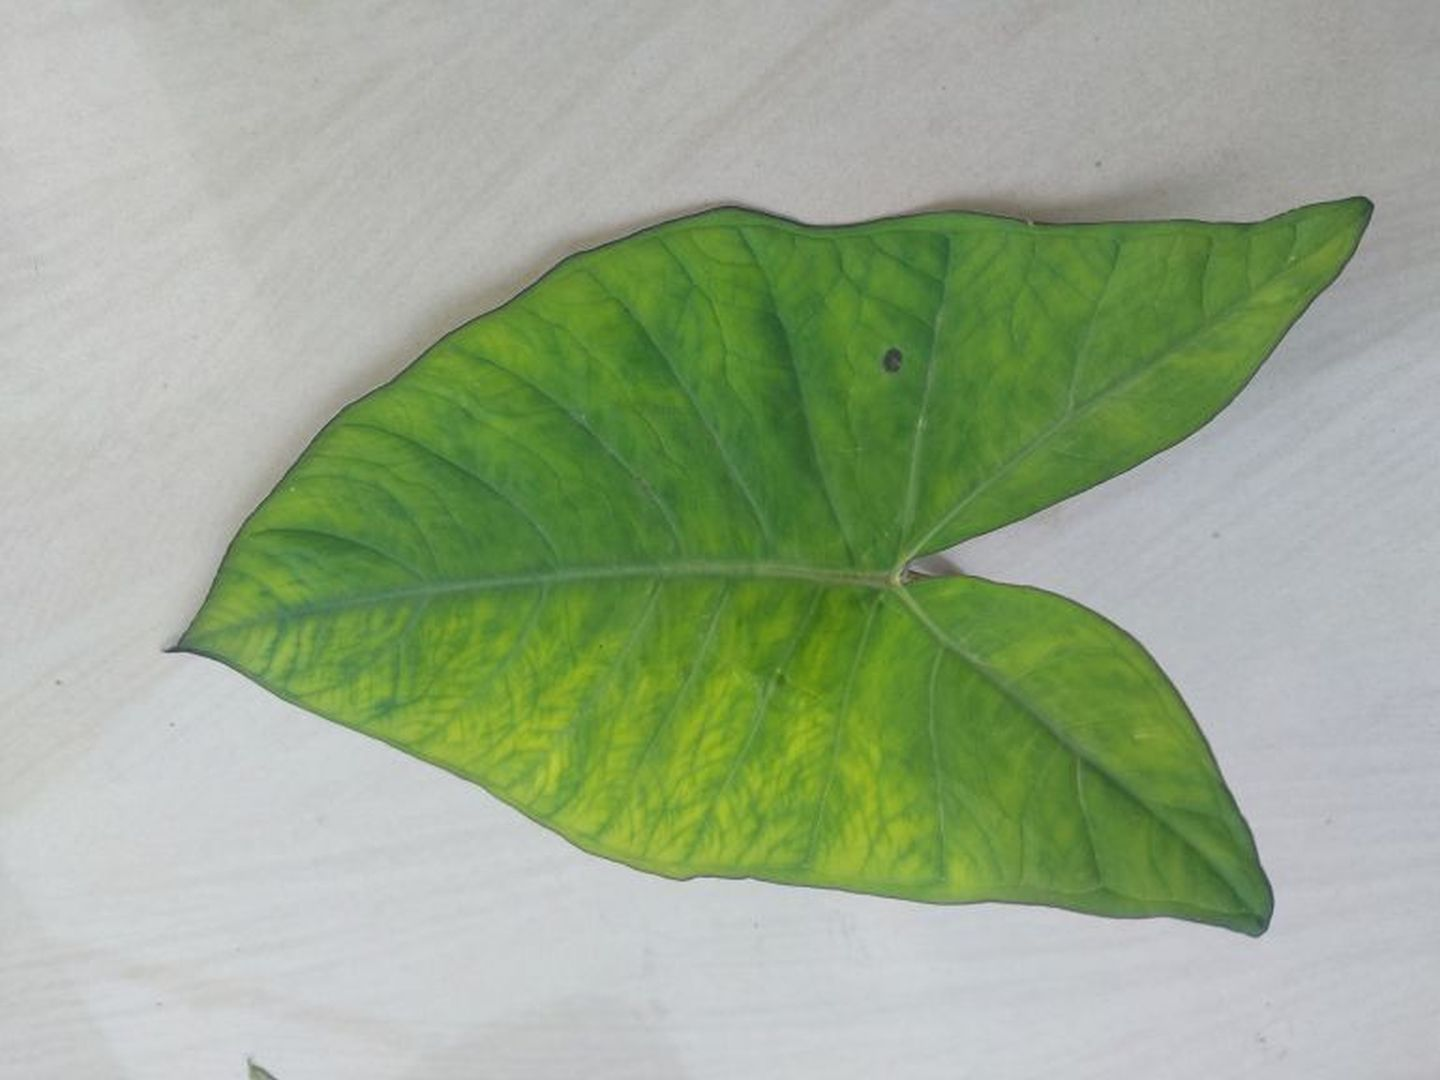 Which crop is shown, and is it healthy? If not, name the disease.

taro, mosaic
